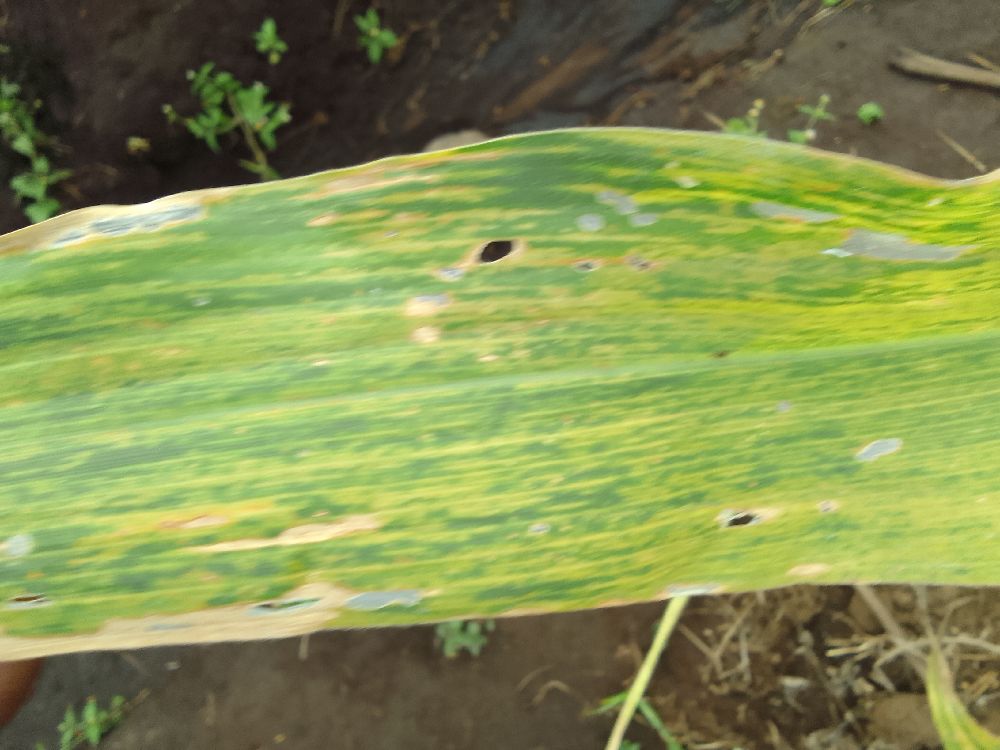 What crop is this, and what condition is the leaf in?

maize, maize lethal necrosis
